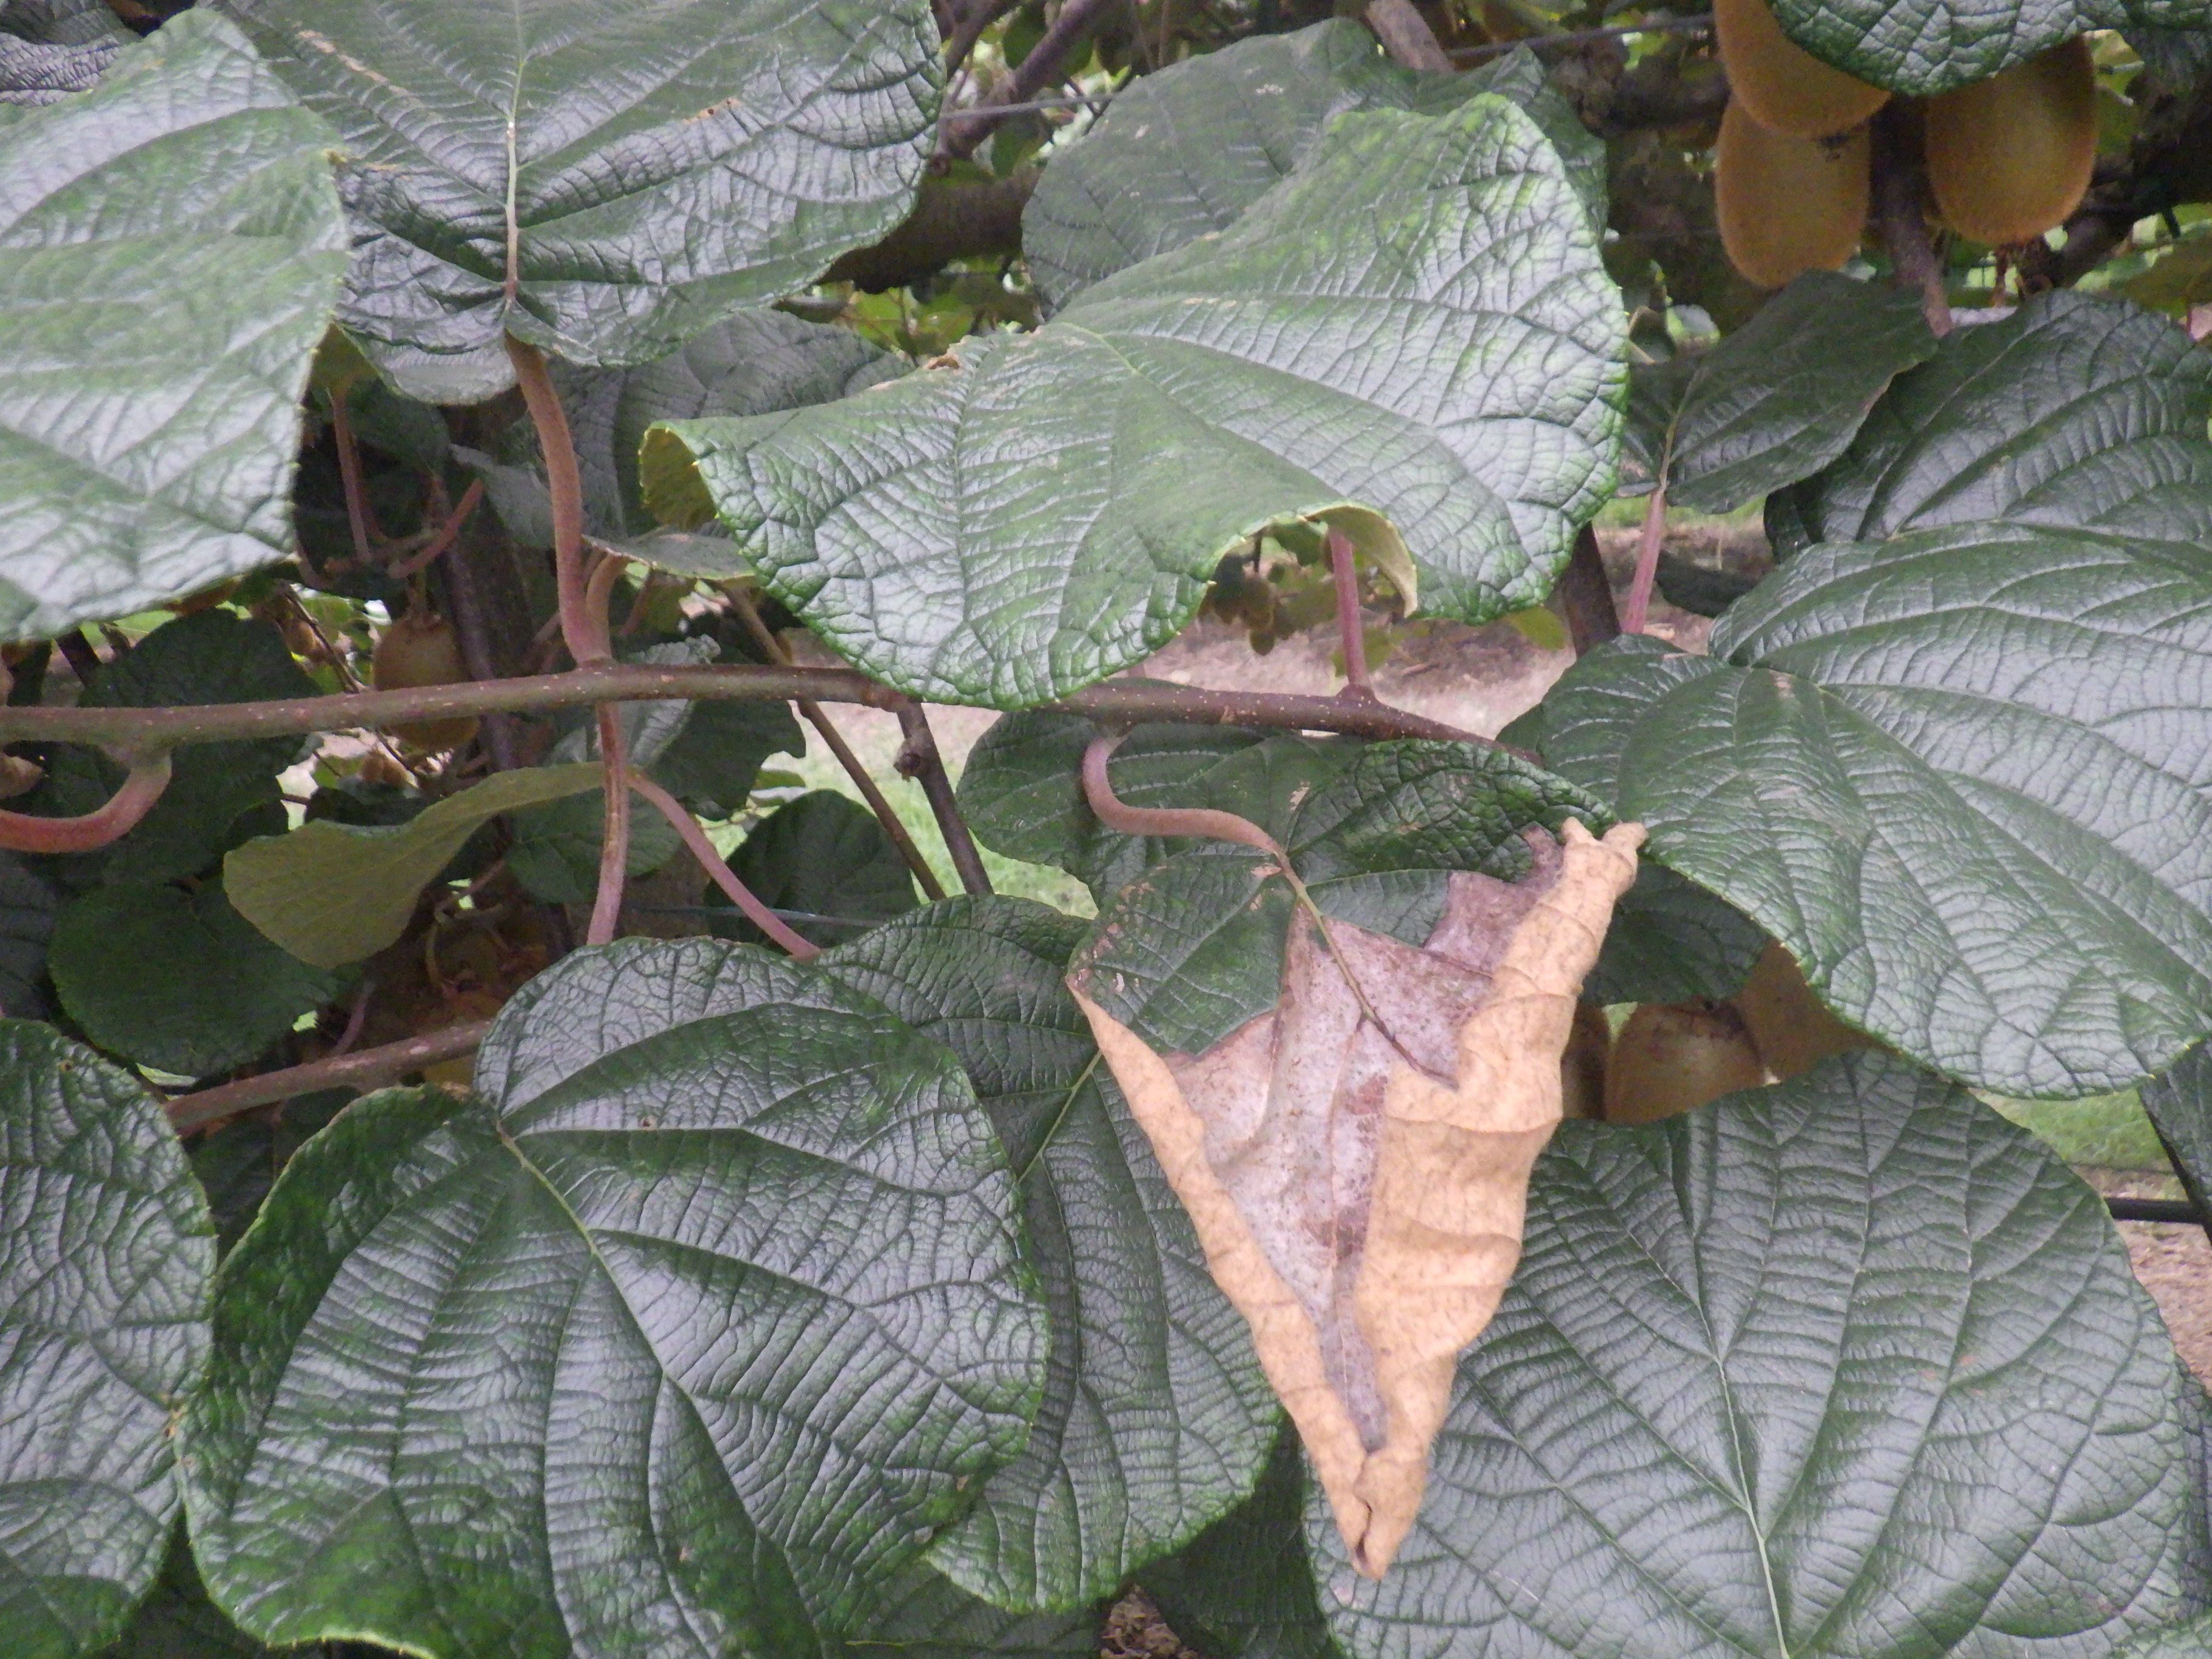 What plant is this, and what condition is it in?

kiwi, chemical damage, heat damage
